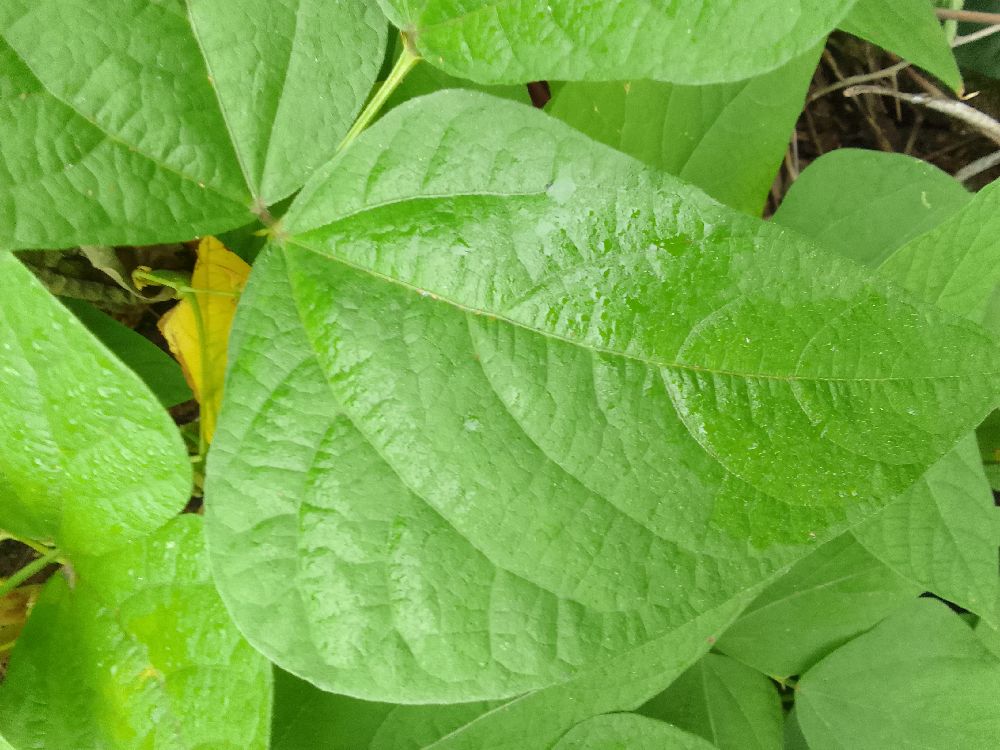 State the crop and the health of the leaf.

common bean, healthy
